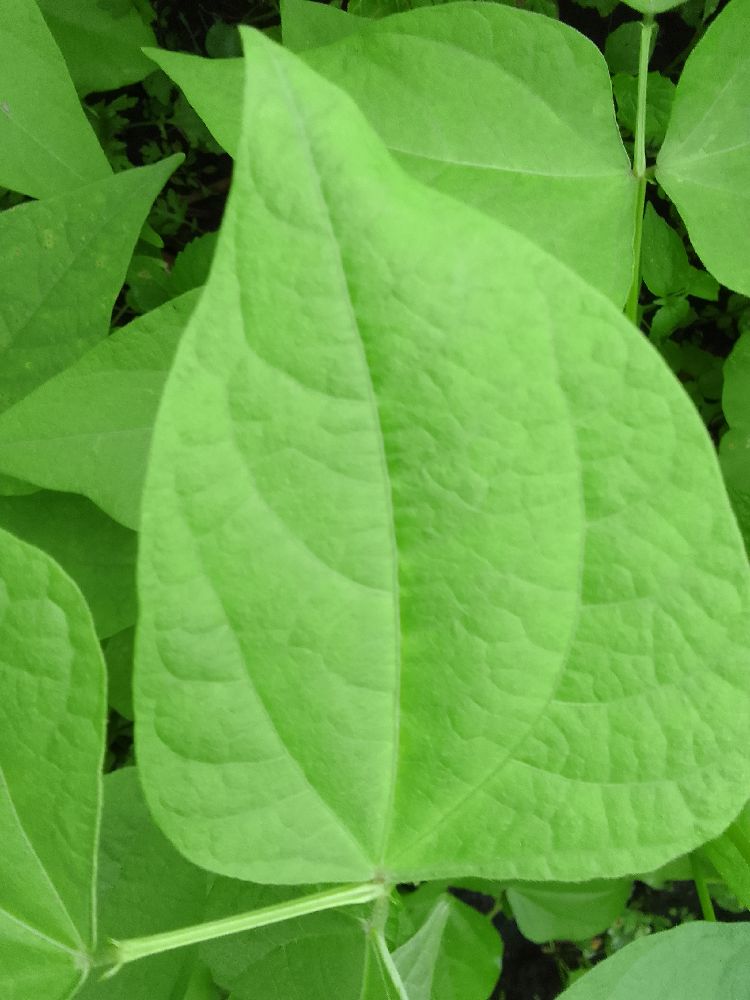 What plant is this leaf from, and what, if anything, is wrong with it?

common bean, healthy
